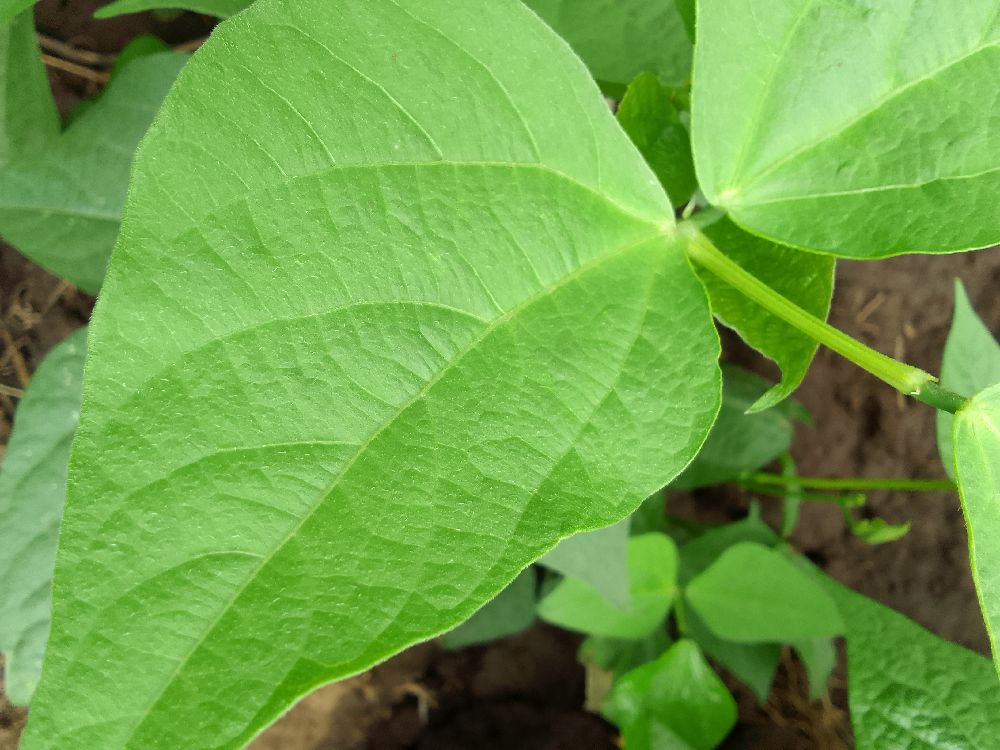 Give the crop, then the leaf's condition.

common bean, healthy
